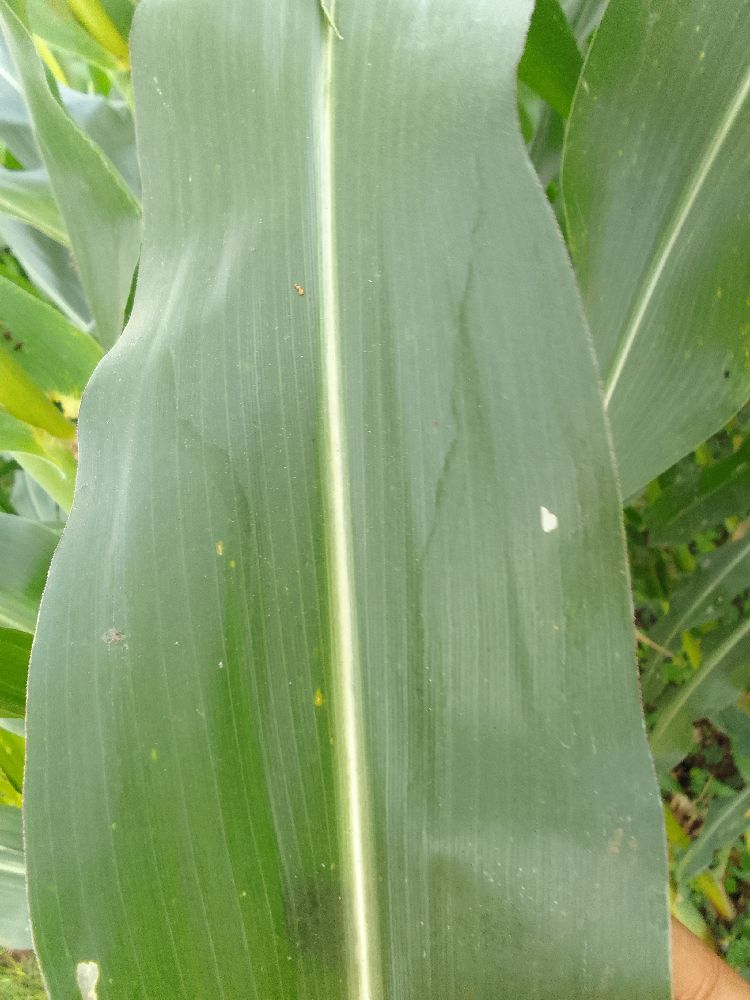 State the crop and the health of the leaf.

maize, healthy
